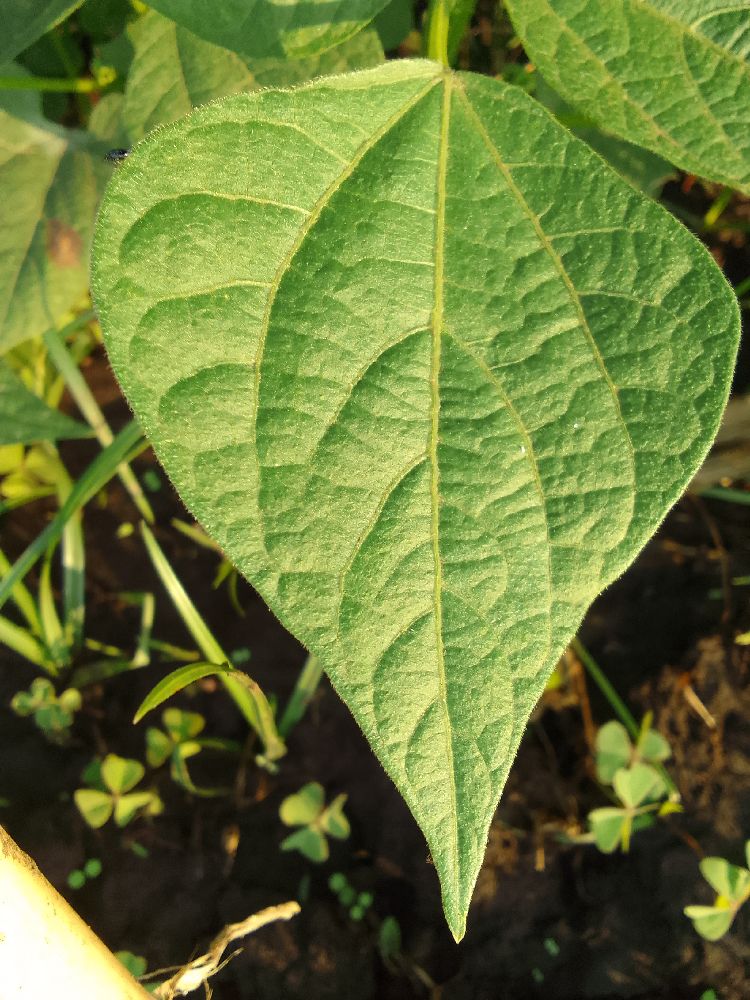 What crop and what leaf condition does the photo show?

common bean, healthy
